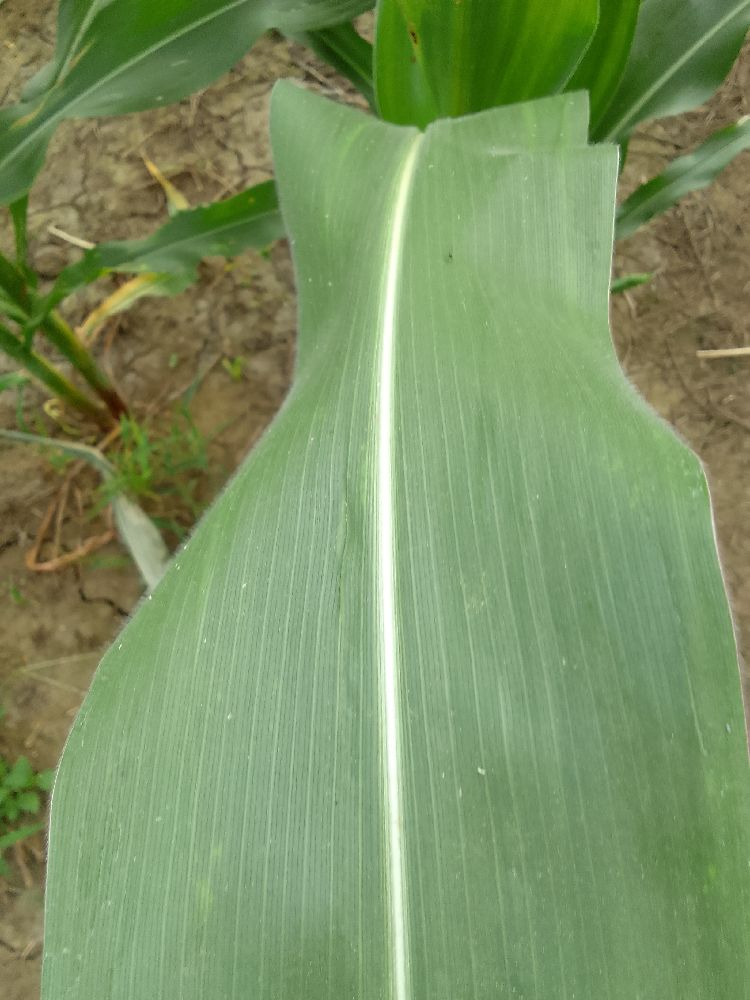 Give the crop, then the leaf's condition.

maize, healthy
